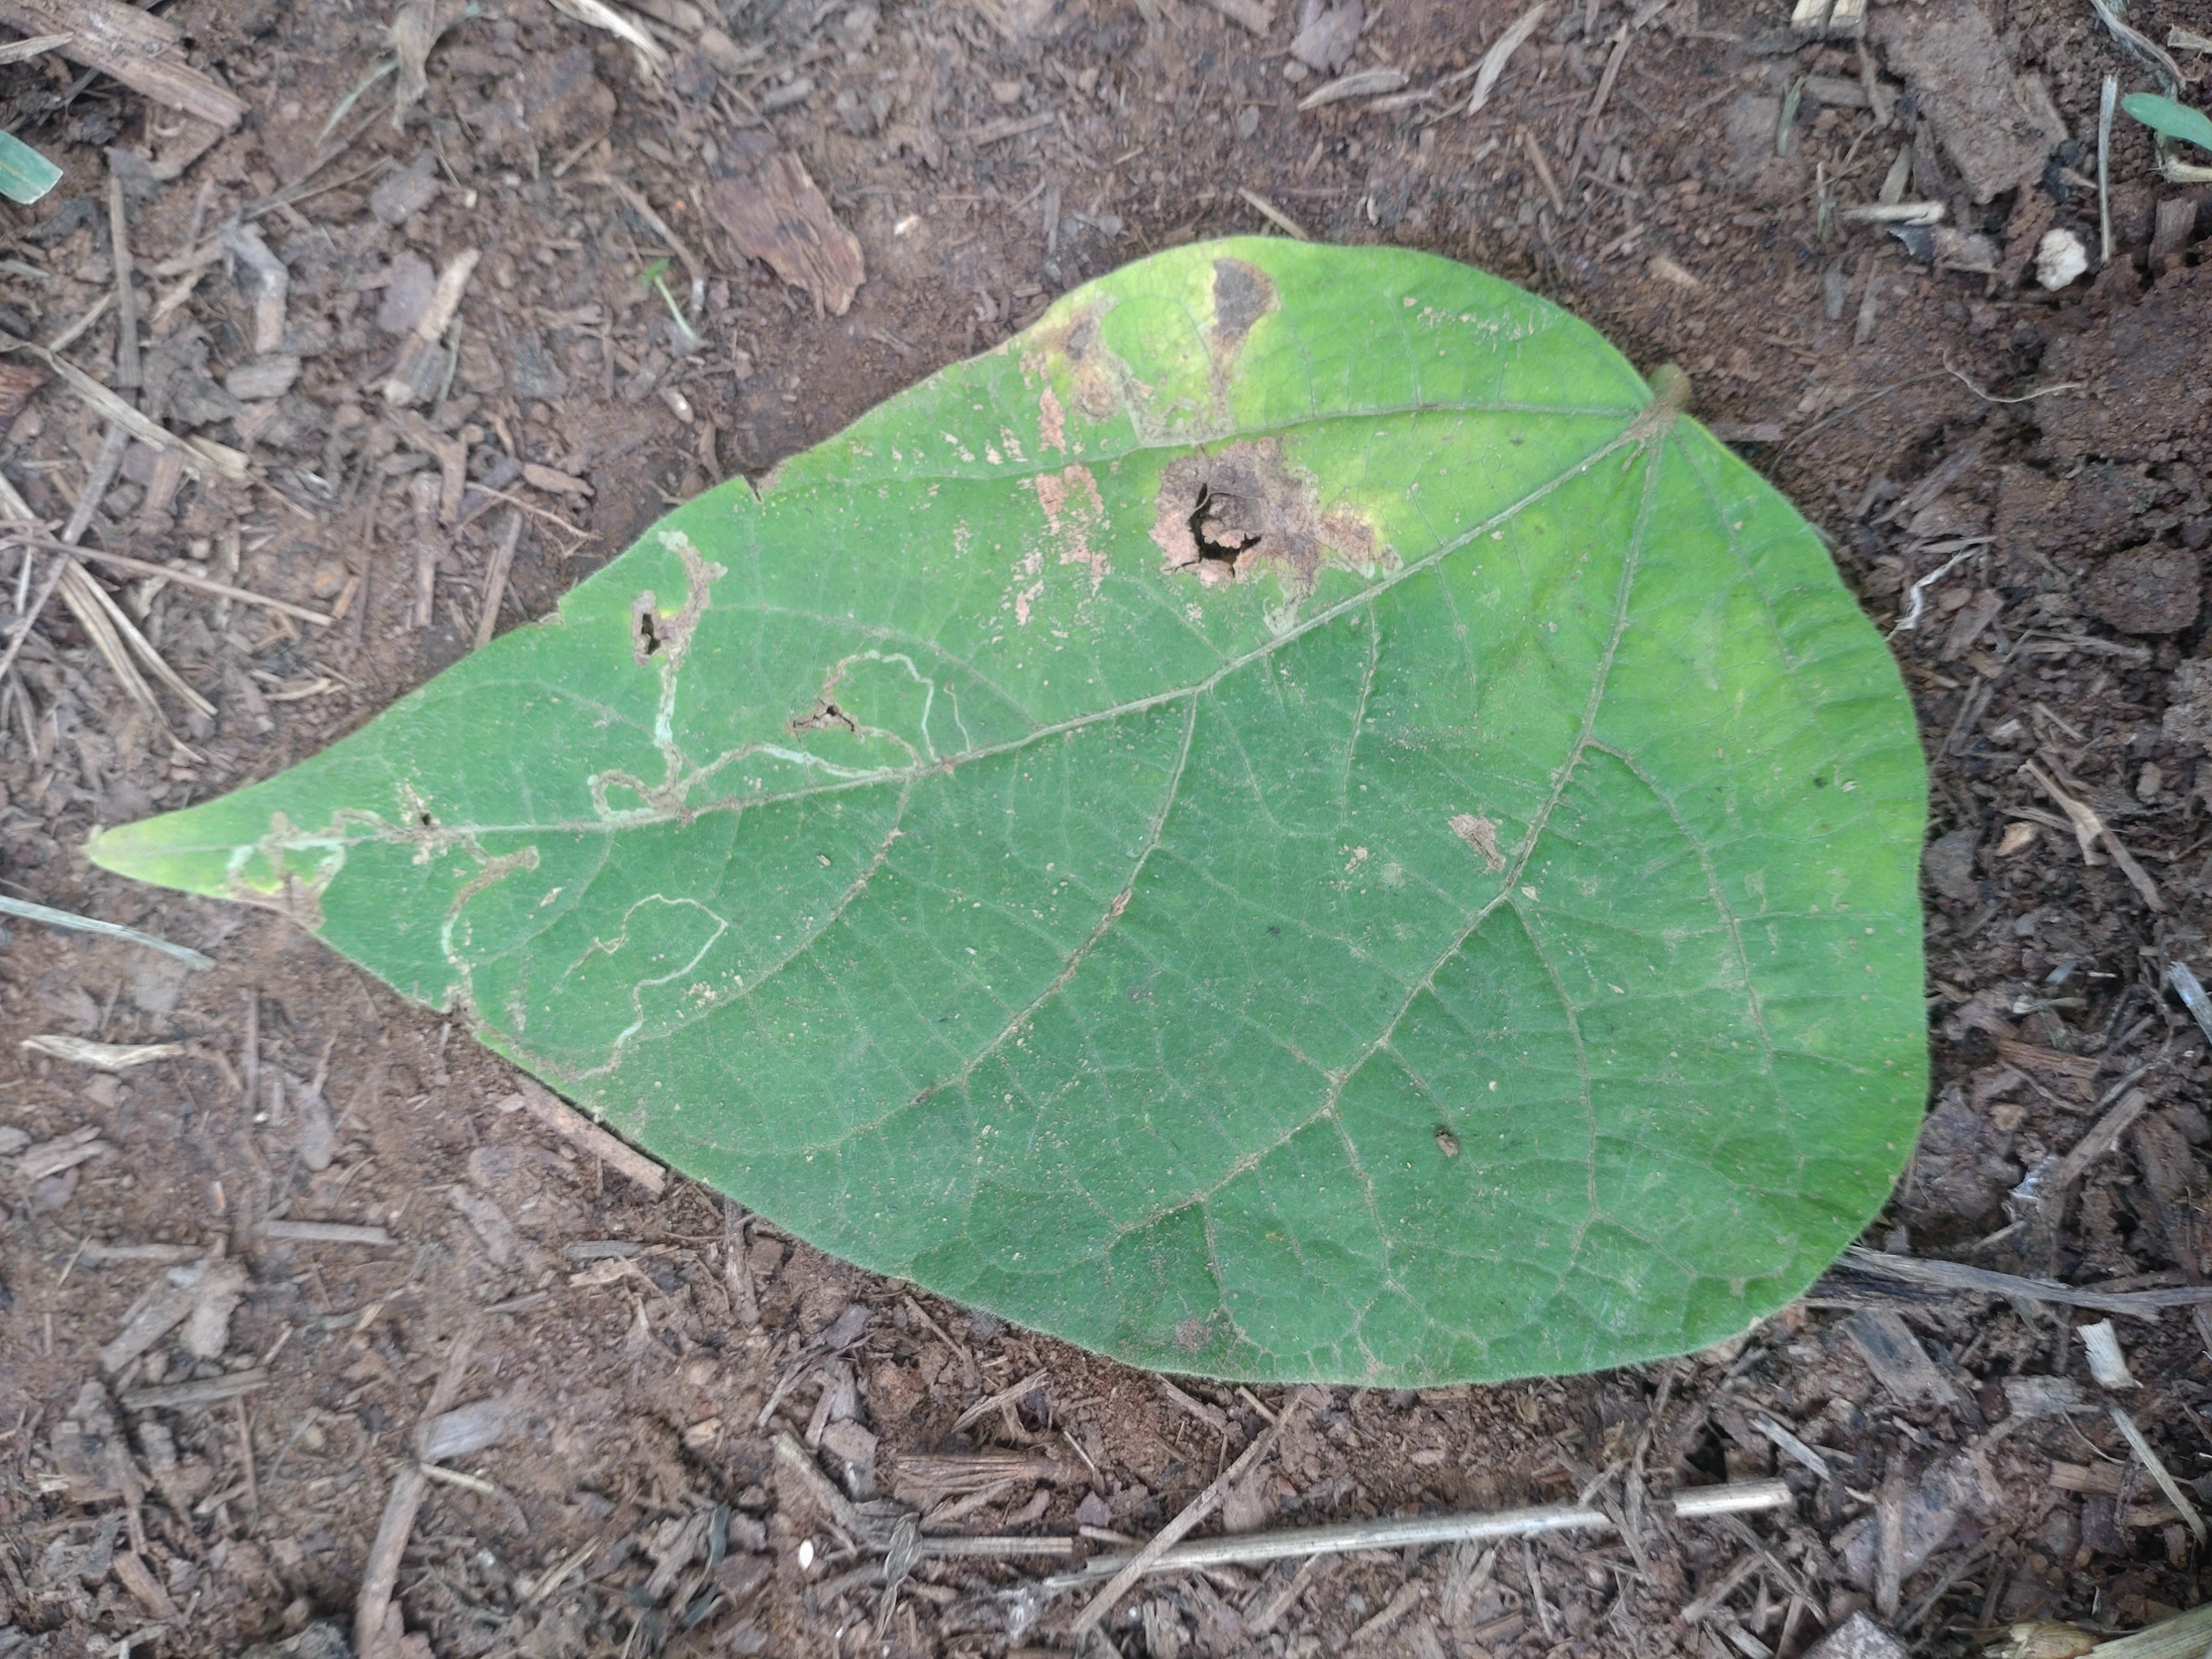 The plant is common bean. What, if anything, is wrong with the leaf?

anthracnose
